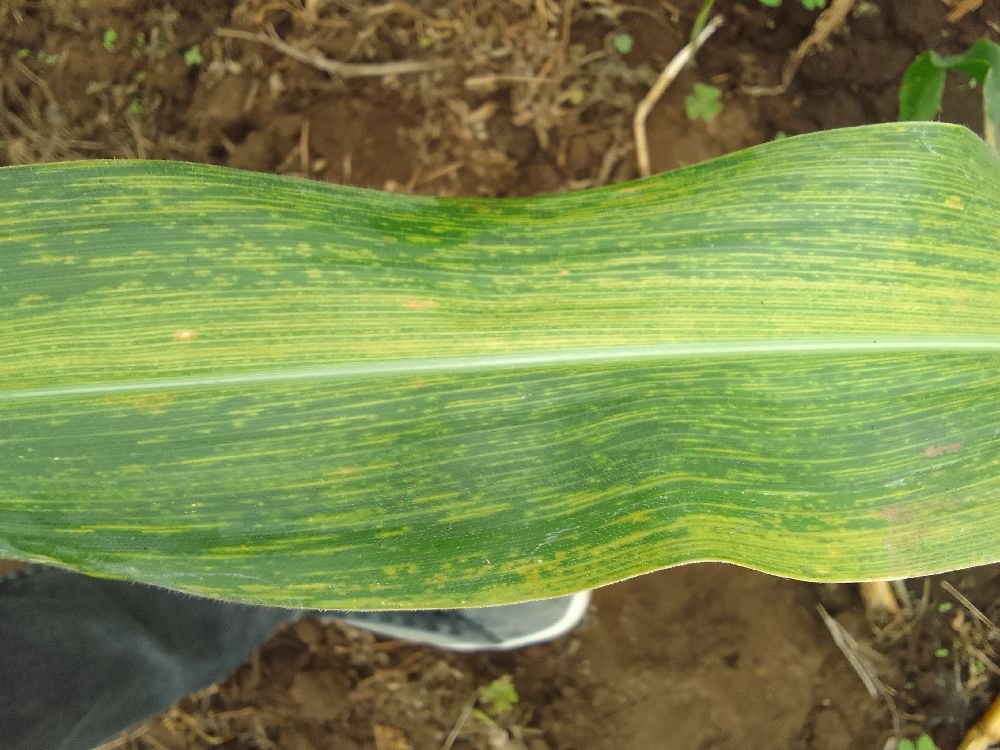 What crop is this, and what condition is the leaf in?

maize, maize lethal necrosis
